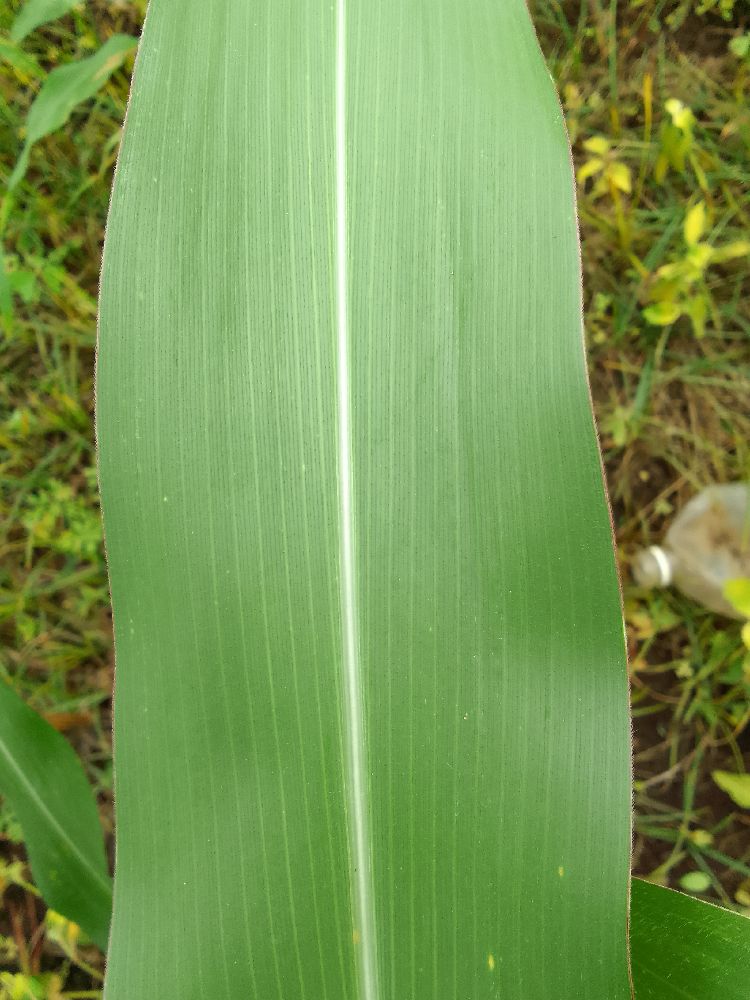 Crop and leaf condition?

maize, healthy
